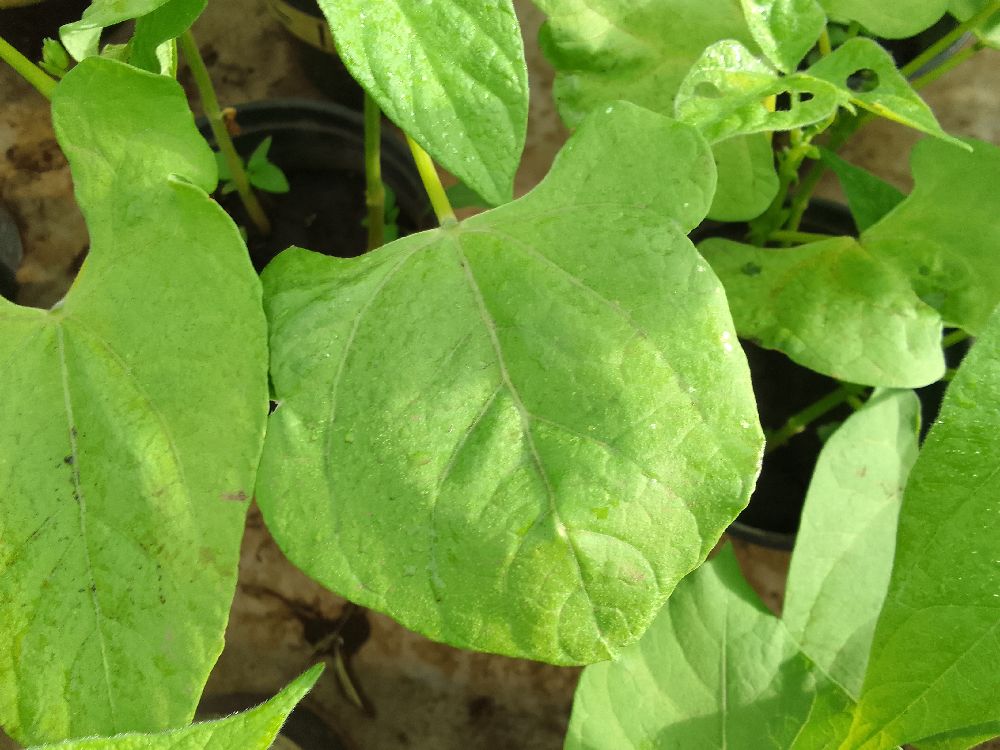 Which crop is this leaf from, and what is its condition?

common bean, healthy
